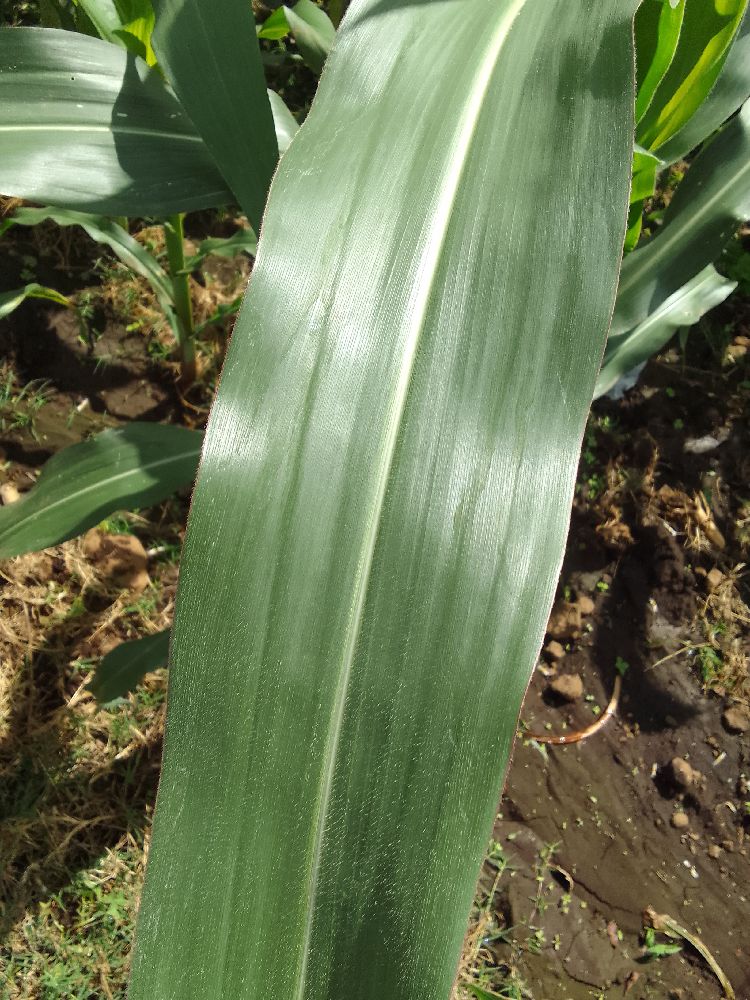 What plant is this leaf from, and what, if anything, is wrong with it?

maize, healthy
